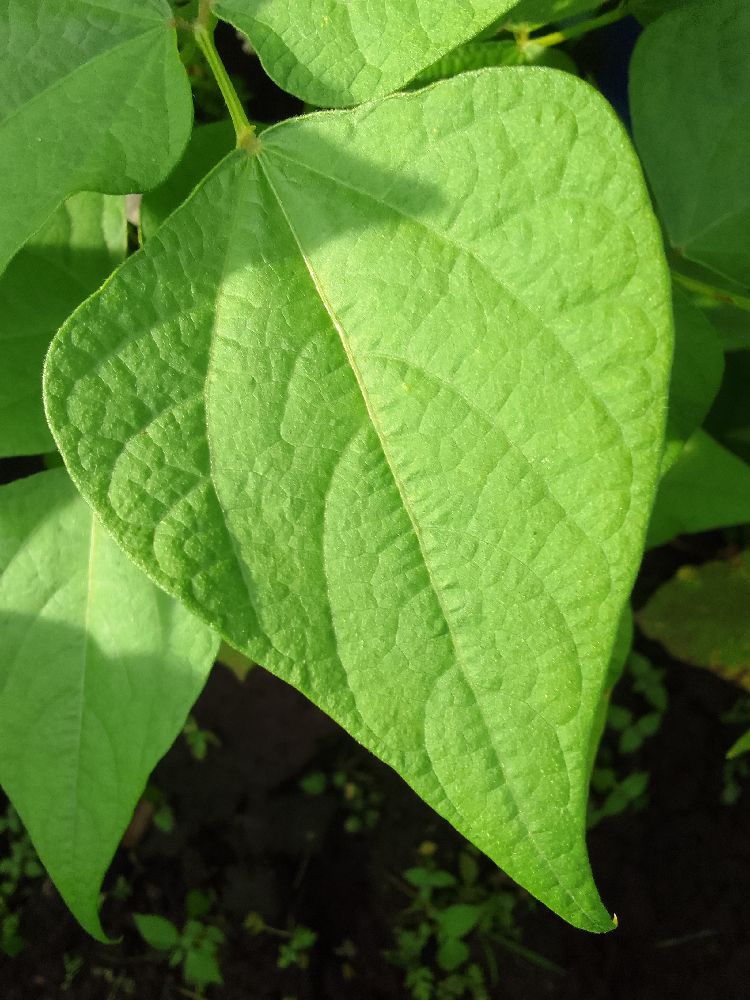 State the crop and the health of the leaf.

common bean, healthy
